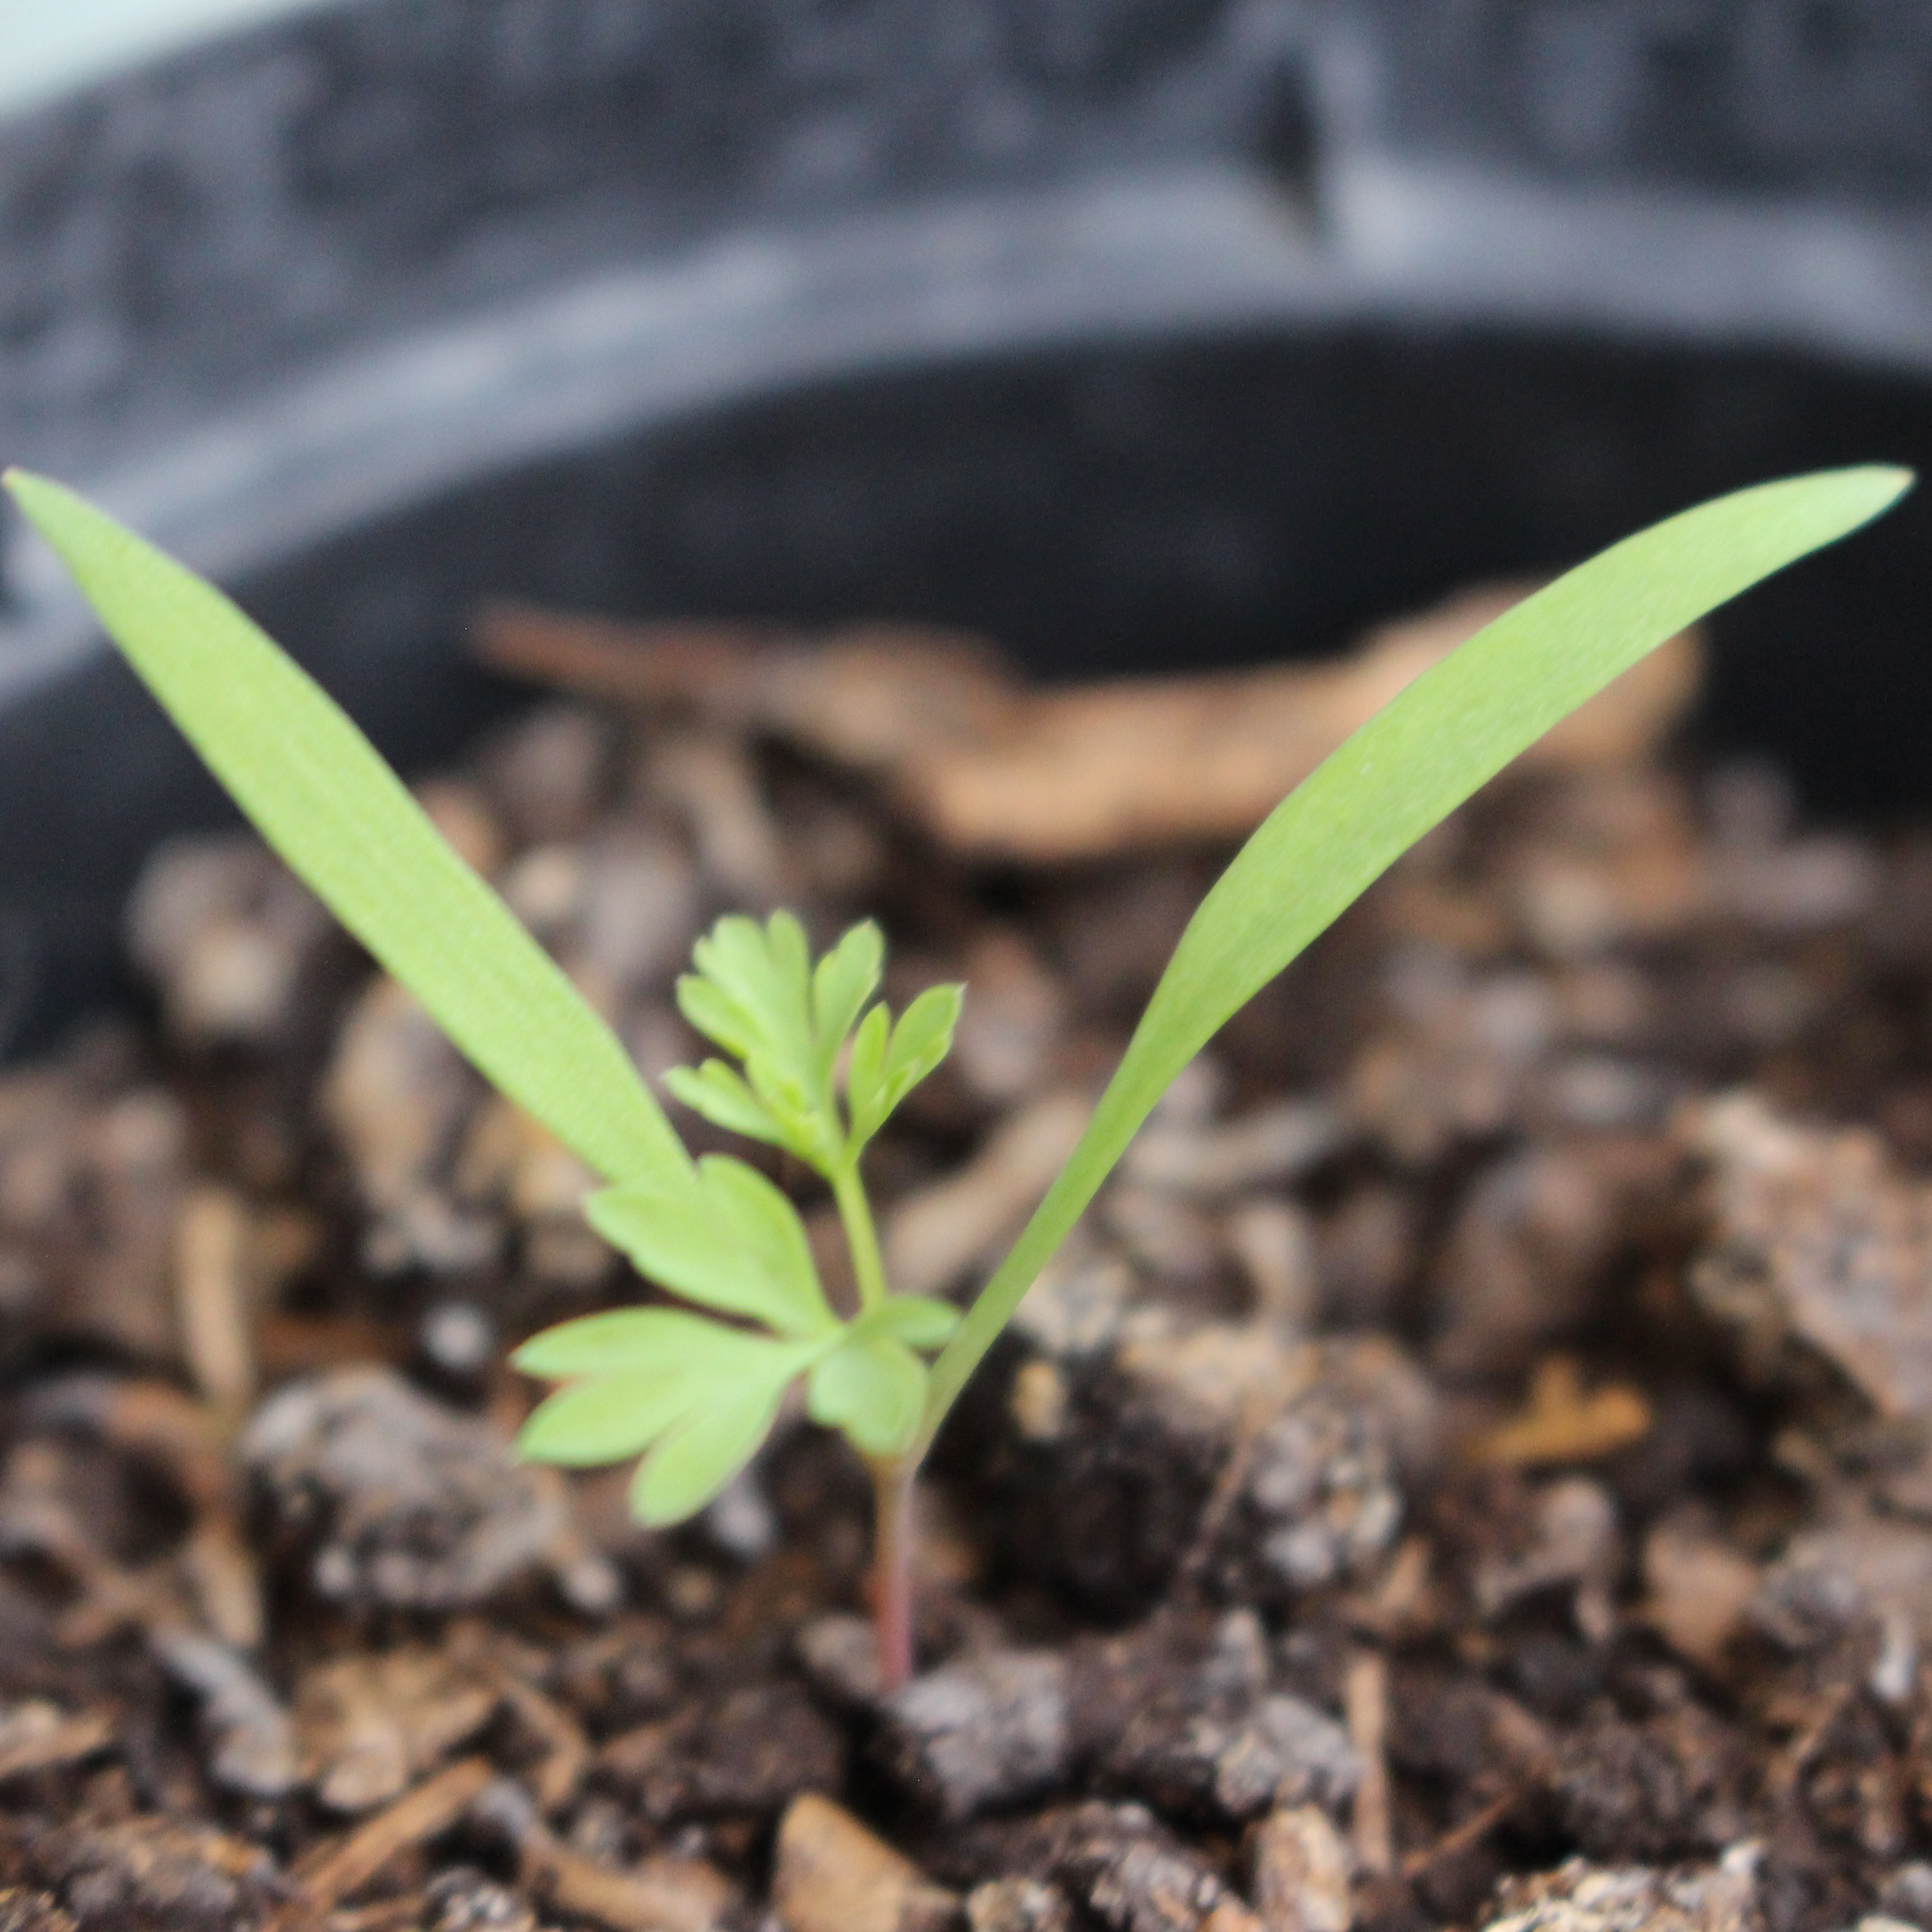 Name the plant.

Fumaria officinalis
